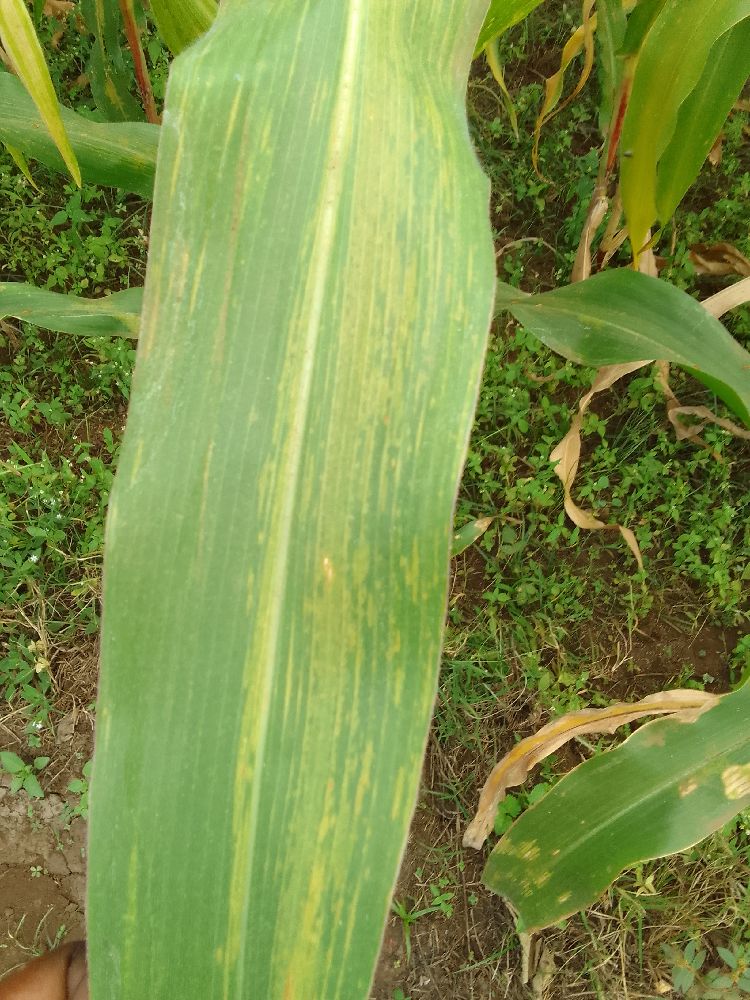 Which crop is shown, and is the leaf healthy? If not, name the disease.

maize, maize lethal necrosis
